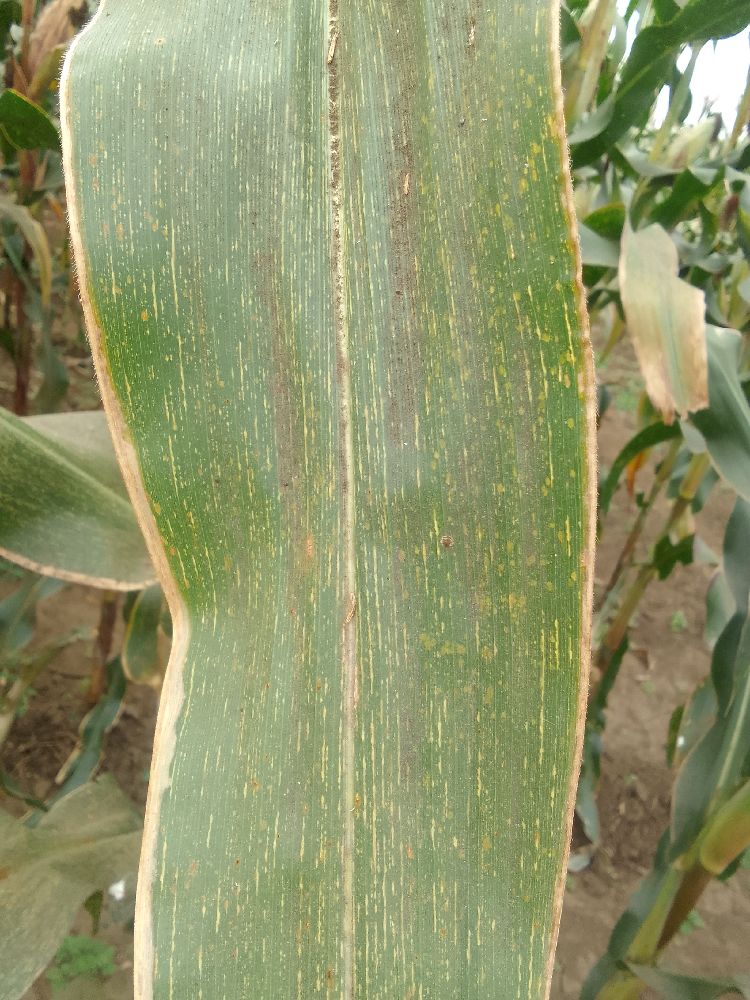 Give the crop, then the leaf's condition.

maize, maize streak virus
